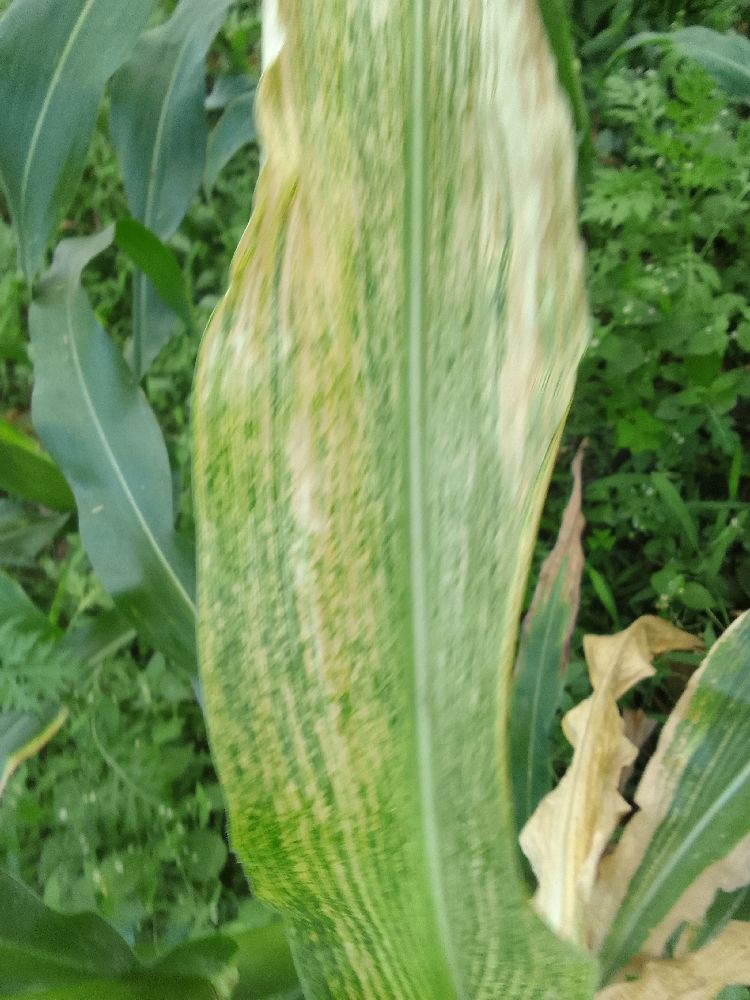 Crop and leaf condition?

maize, maize lethal necrosis
